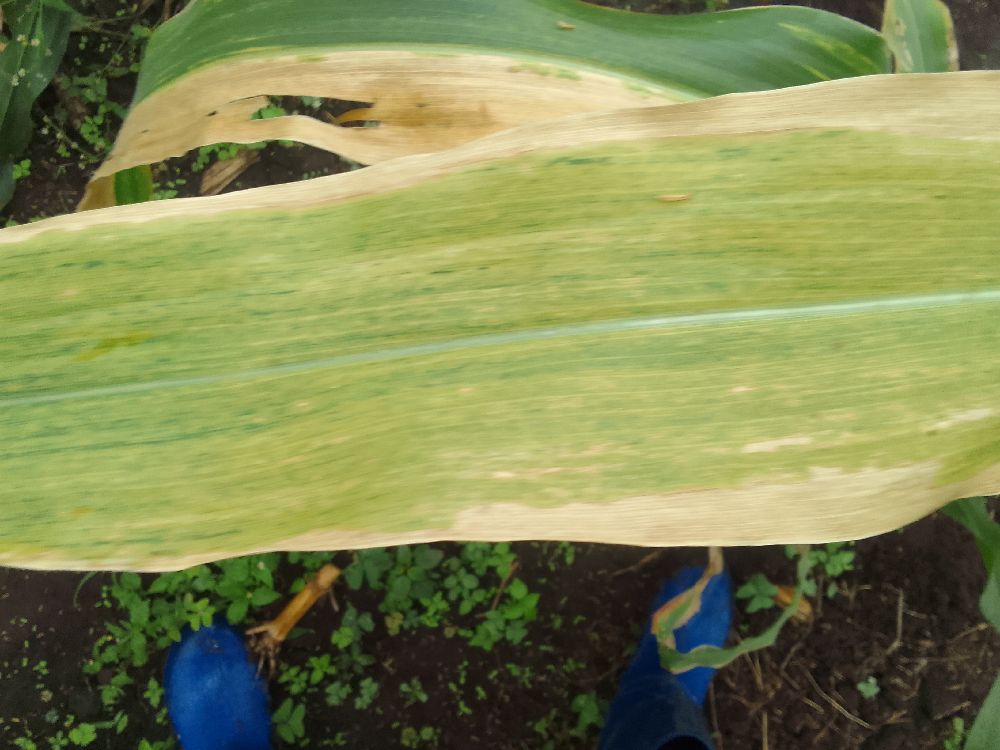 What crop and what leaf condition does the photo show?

maize, maize lethal necrosis
